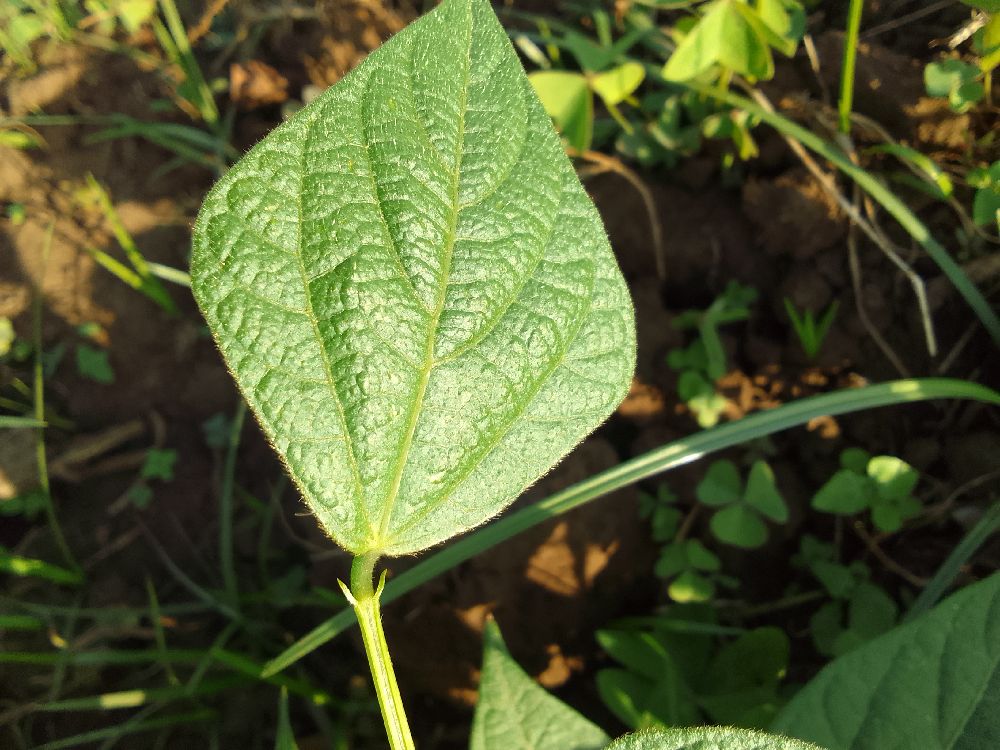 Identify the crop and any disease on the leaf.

common bean, healthy
